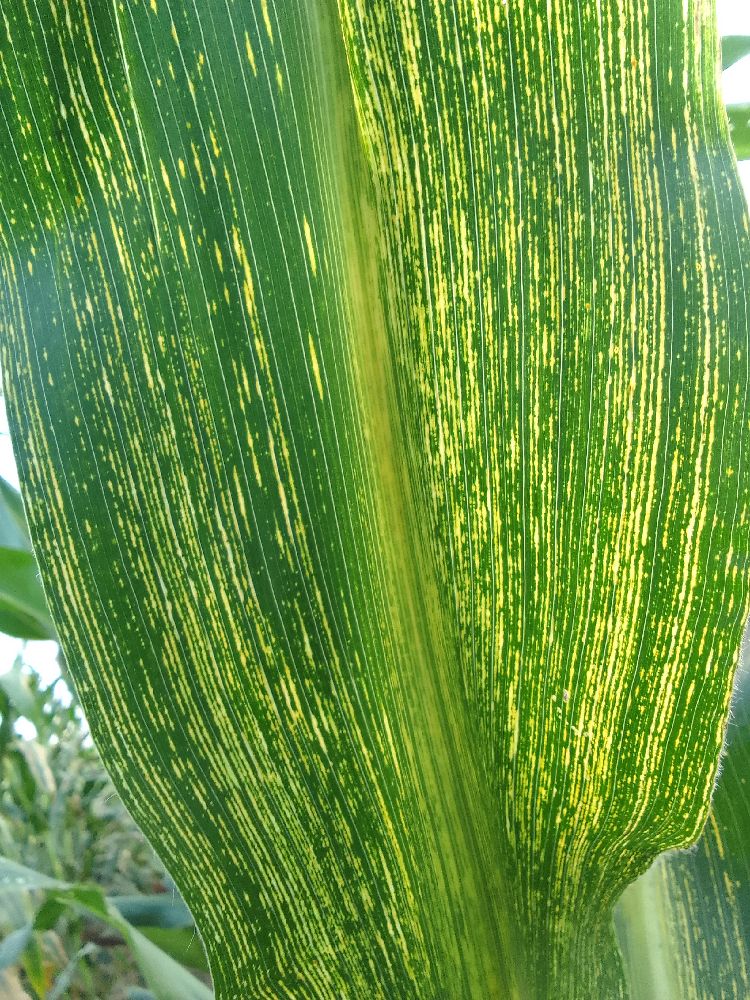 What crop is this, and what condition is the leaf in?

maize, maize streak virus
